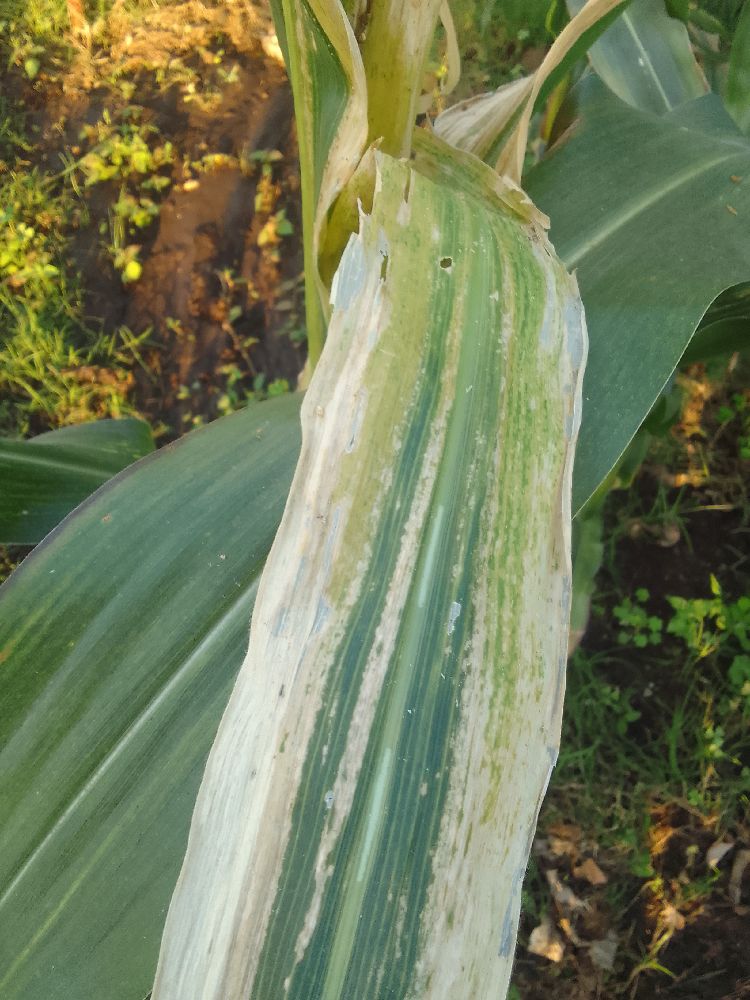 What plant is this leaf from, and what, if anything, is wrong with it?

maize, maize lethal necrosis
